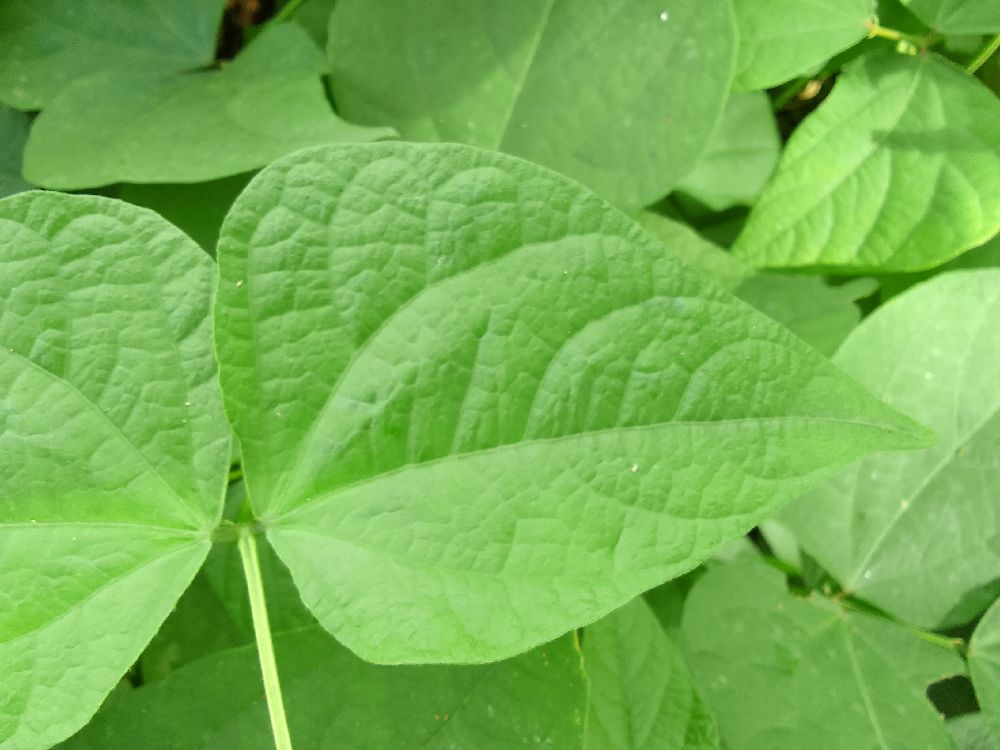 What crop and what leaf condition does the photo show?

common bean, healthy
